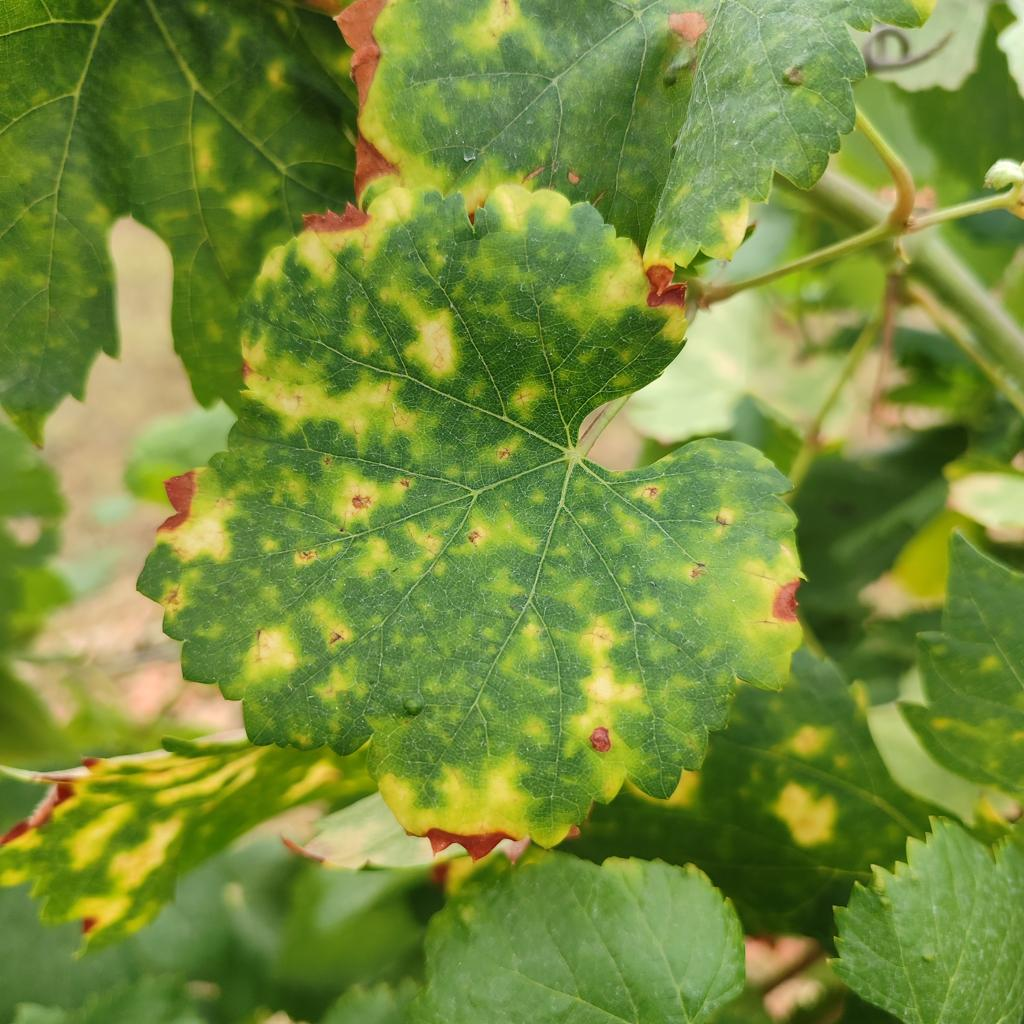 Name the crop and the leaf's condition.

grapevine, esca complex
